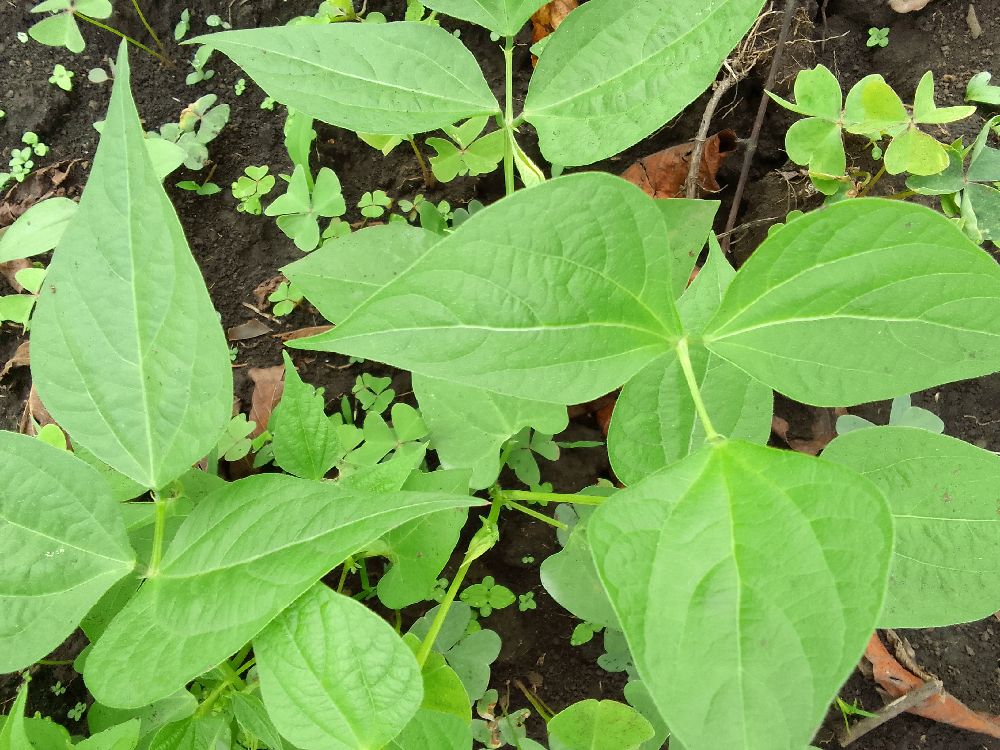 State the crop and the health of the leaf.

common bean, healthy
